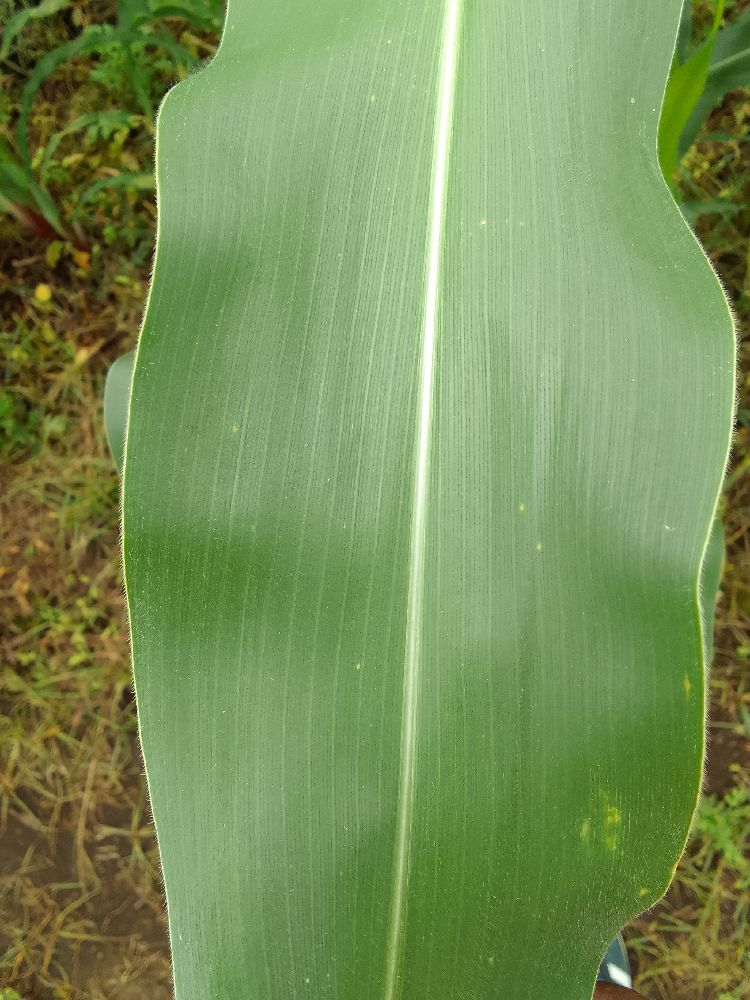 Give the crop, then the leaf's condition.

maize, healthy
